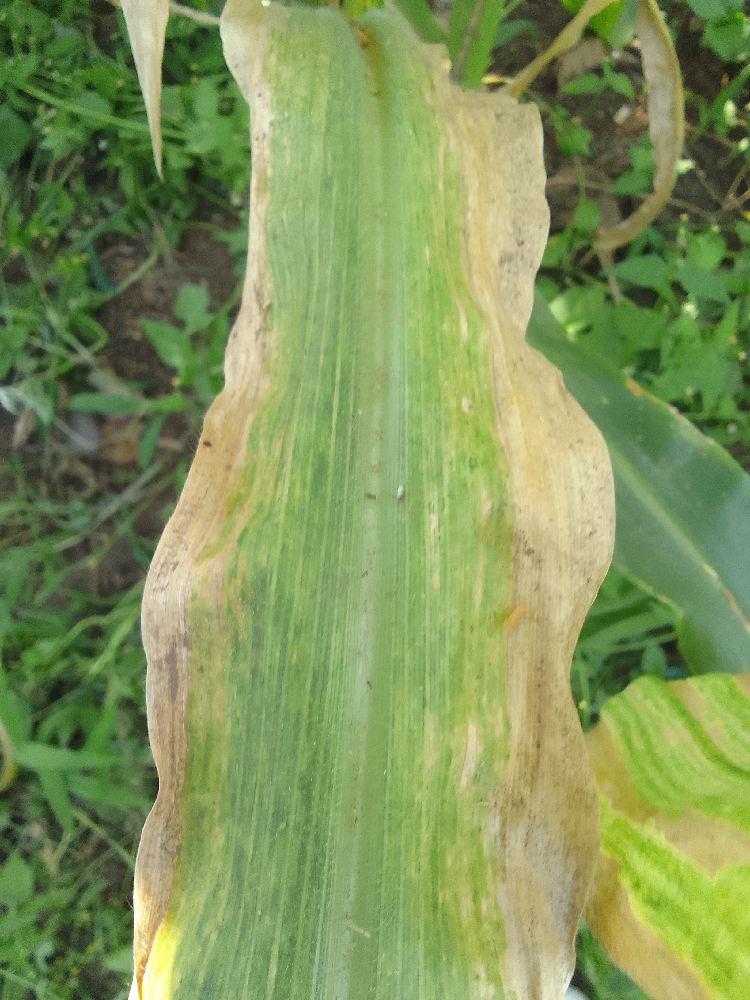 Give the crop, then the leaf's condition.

maize, maize lethal necrosis
